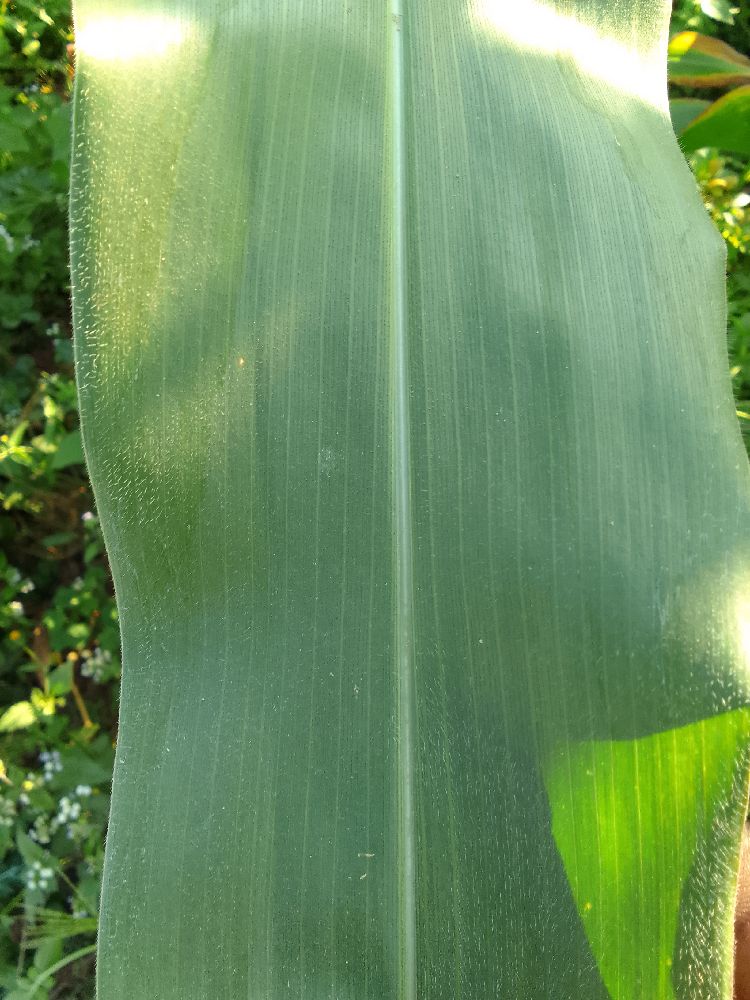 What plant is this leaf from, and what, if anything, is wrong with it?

maize, healthy
